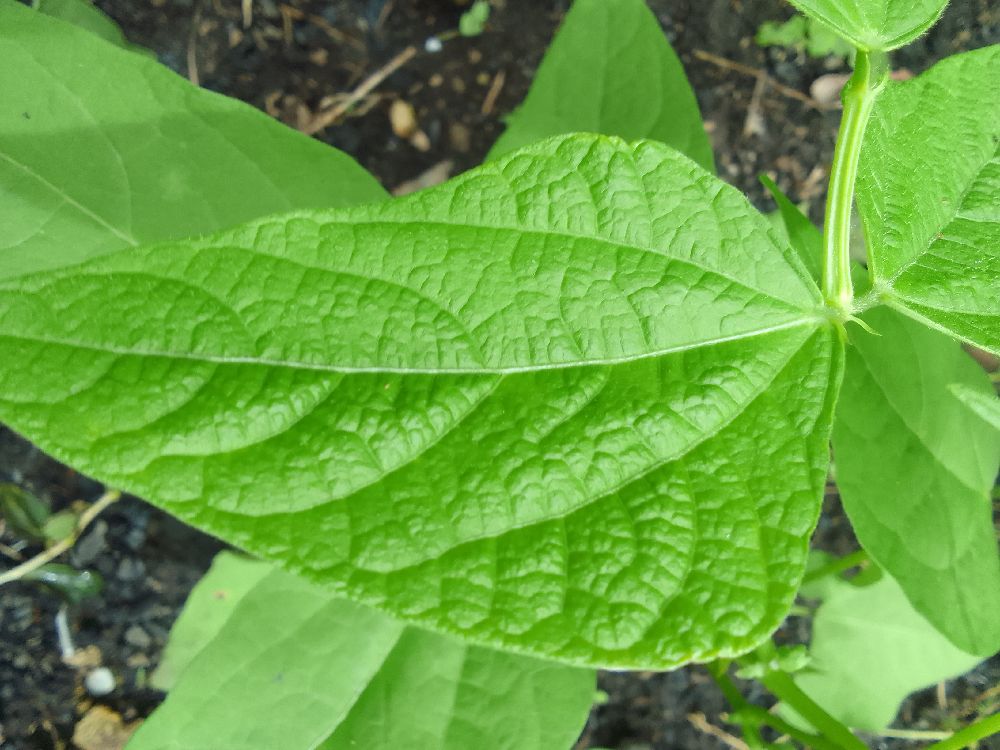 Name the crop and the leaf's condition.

common bean, healthy
